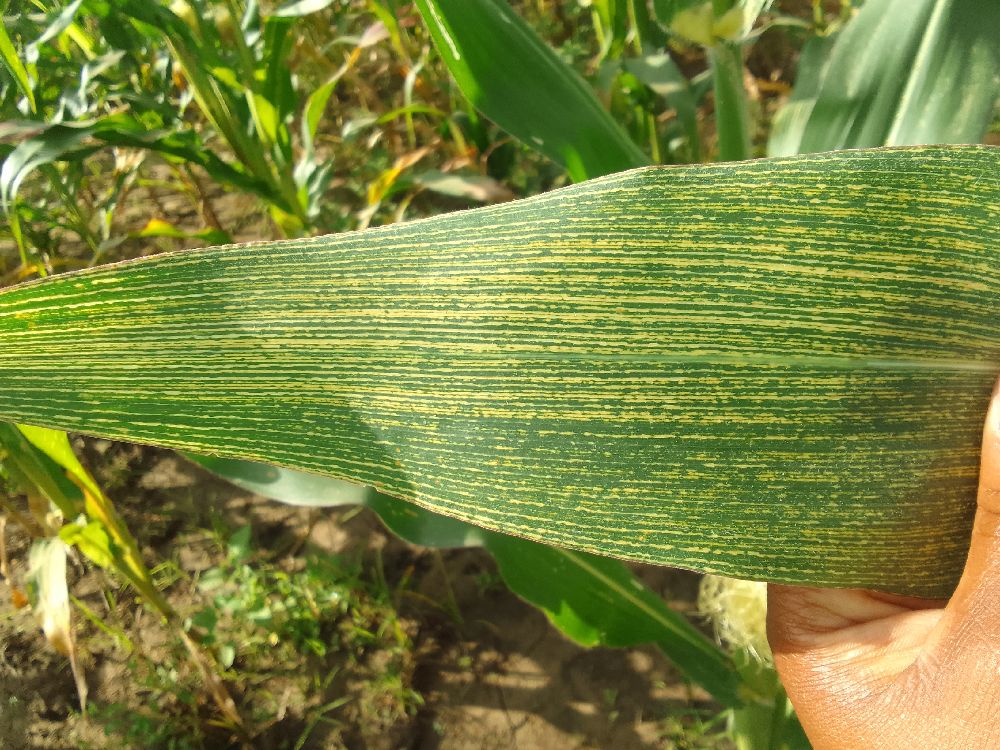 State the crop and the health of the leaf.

maize, maize streak virus
